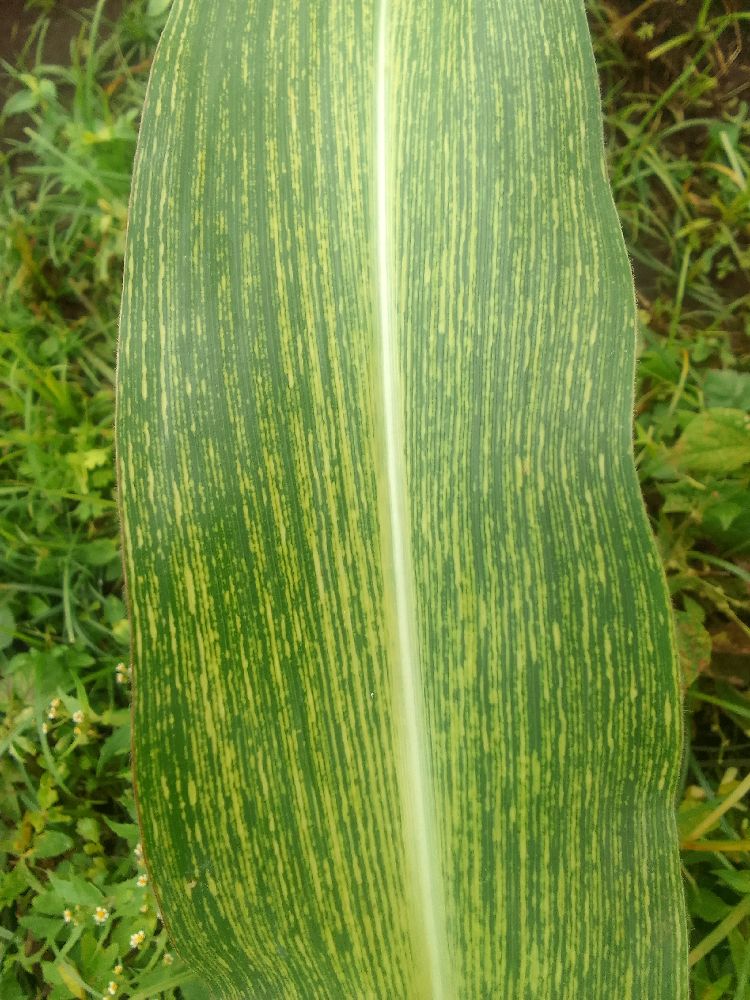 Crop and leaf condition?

maize, maize streak virus
